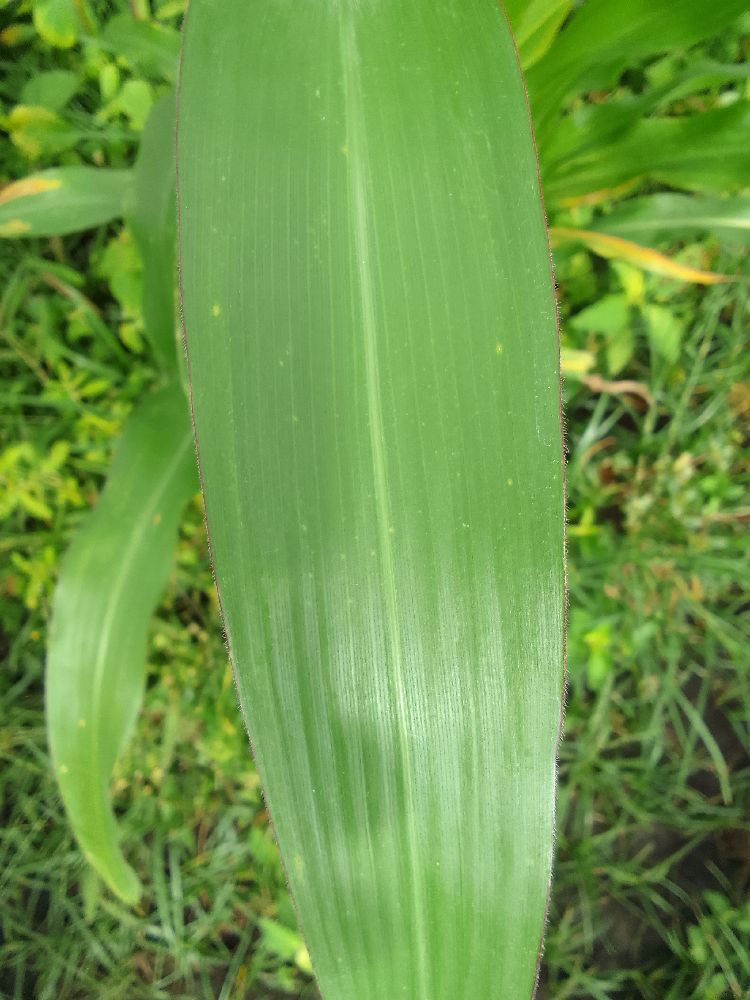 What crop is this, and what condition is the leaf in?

maize, healthy
